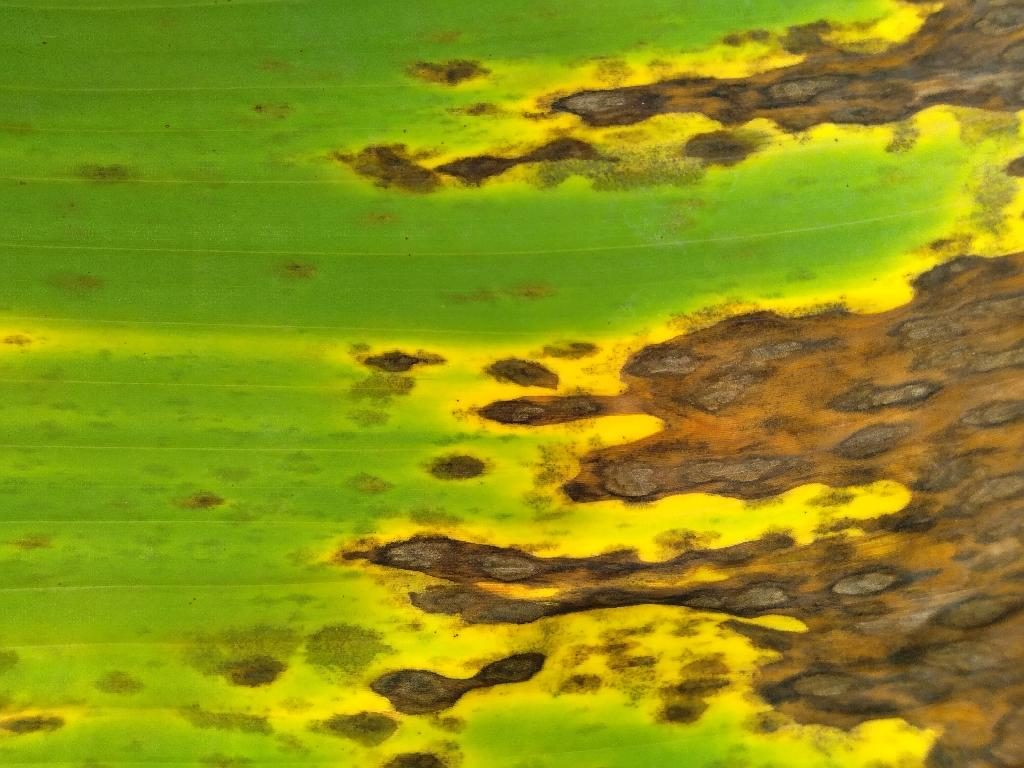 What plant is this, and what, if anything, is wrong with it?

banana, black sigatoka
